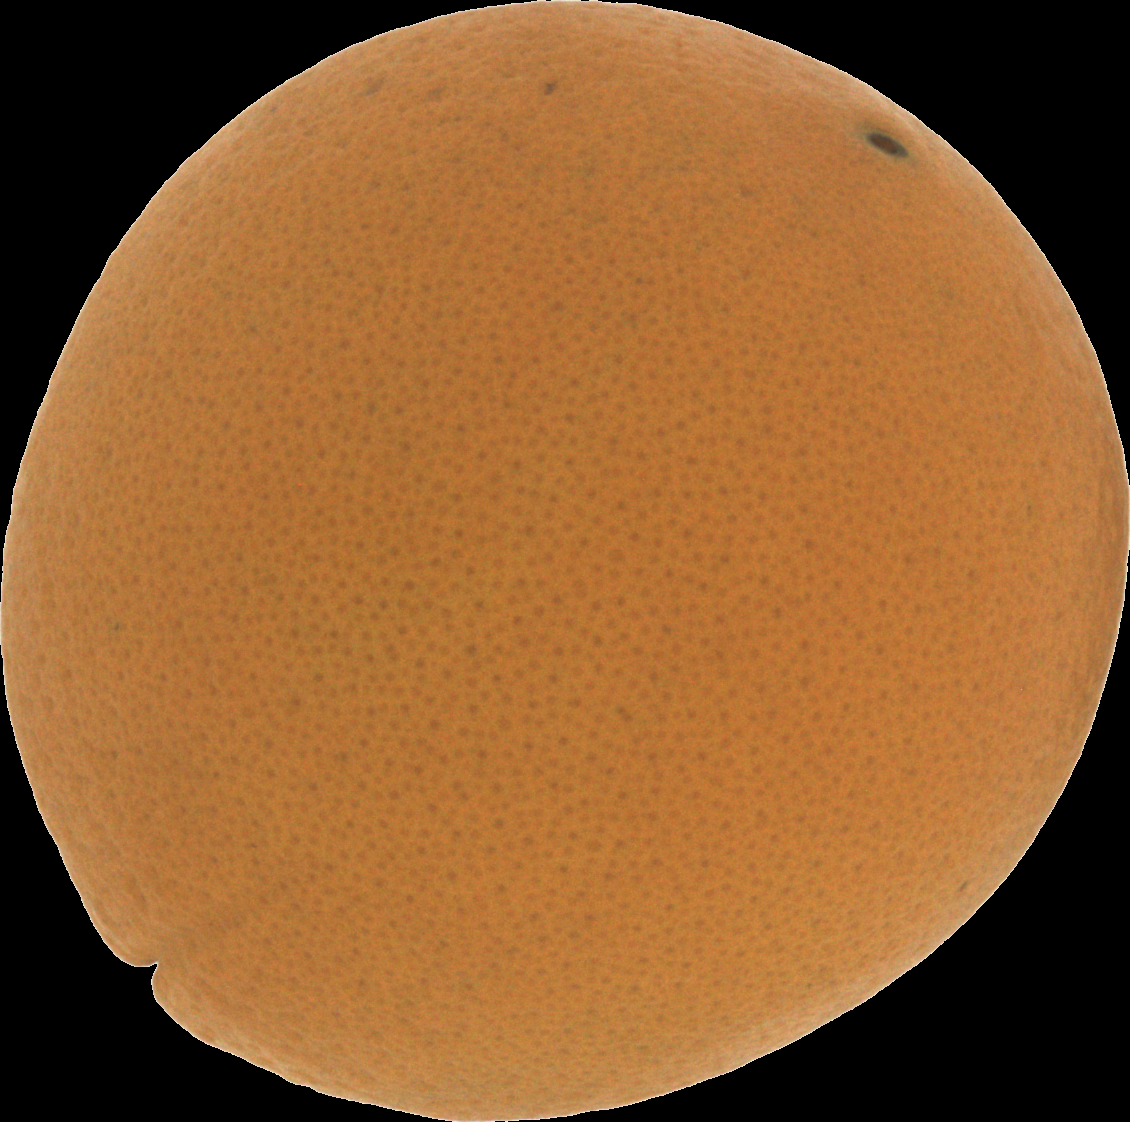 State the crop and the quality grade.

orange, good
